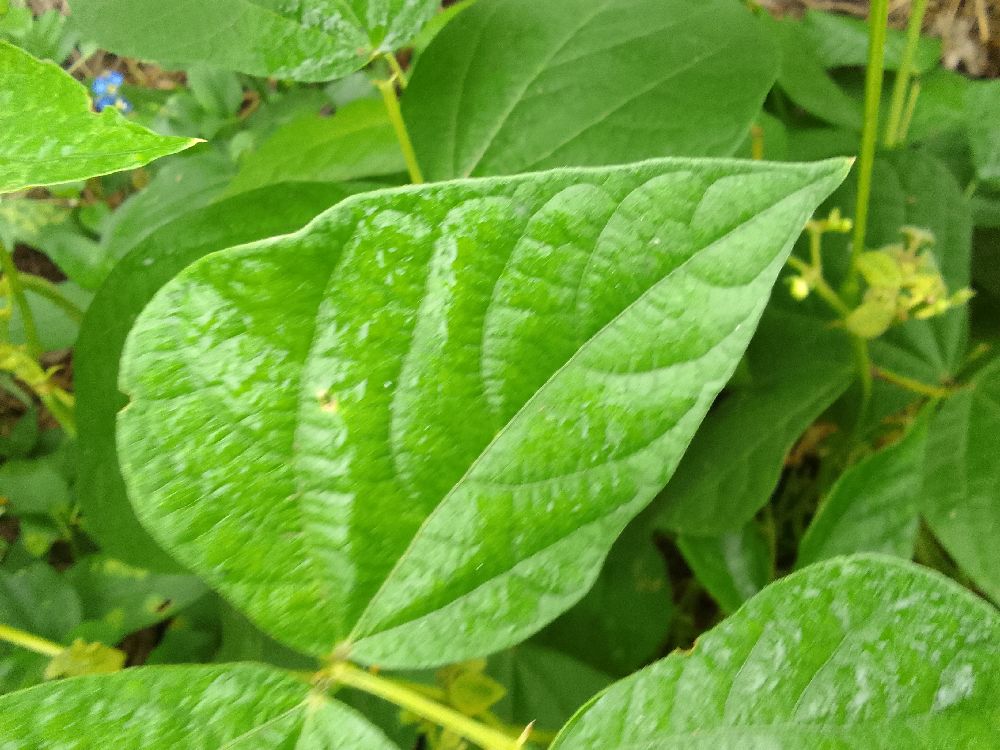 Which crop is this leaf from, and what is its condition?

common bean, healthy
